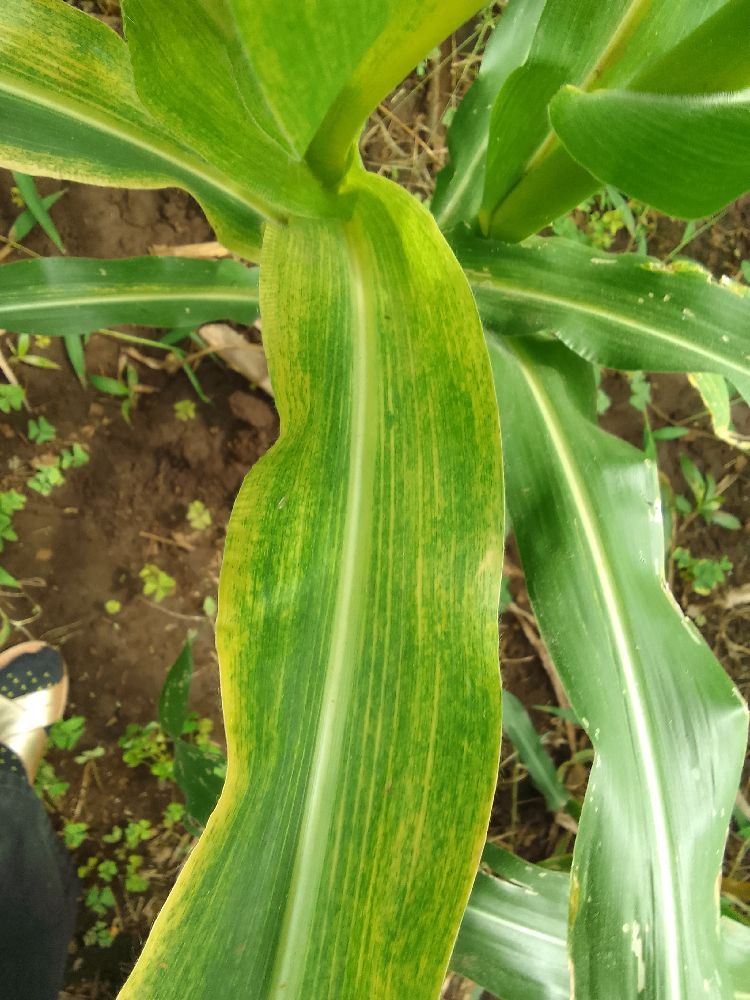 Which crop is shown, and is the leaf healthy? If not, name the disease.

maize, maize lethal necrosis
